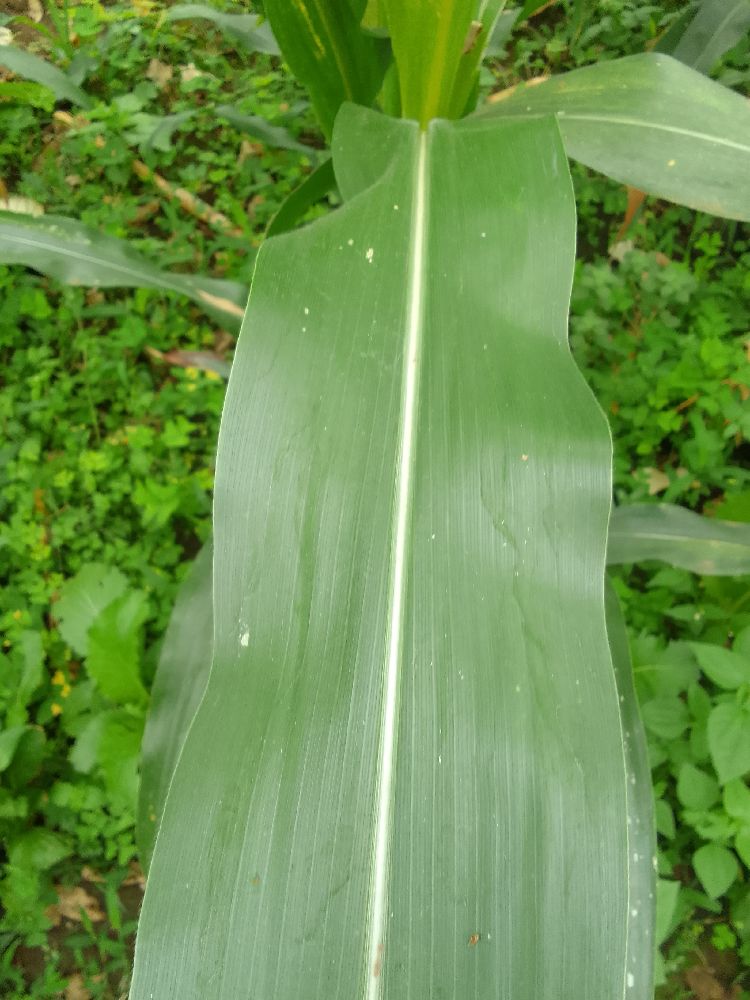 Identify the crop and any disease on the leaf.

maize, healthy
